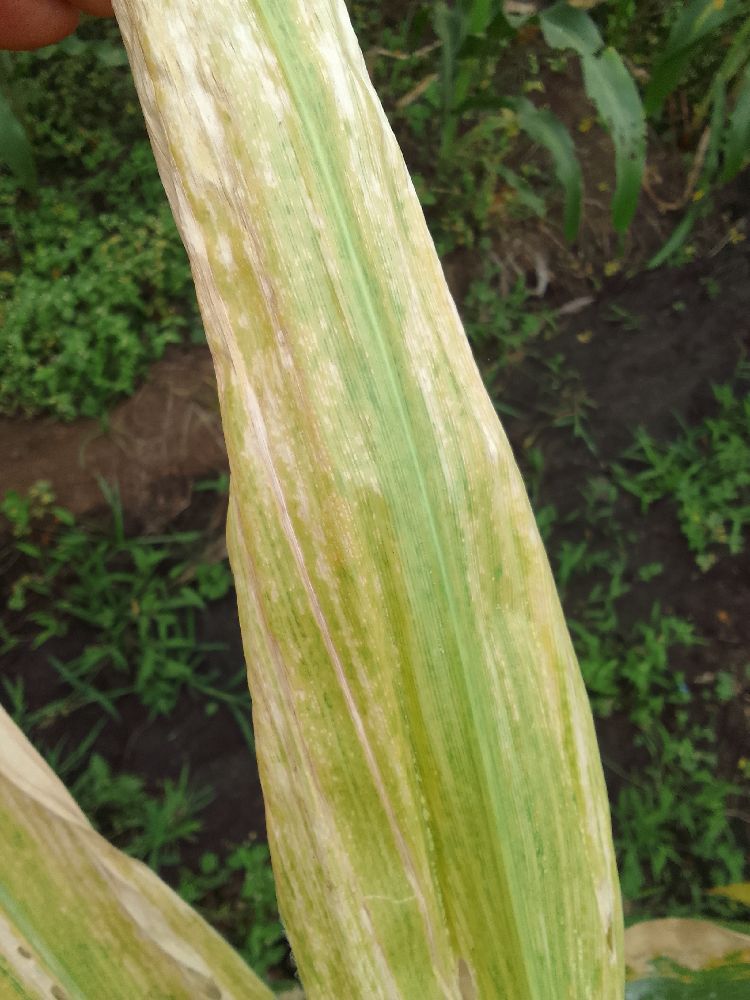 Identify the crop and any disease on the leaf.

maize, maize lethal necrosis
